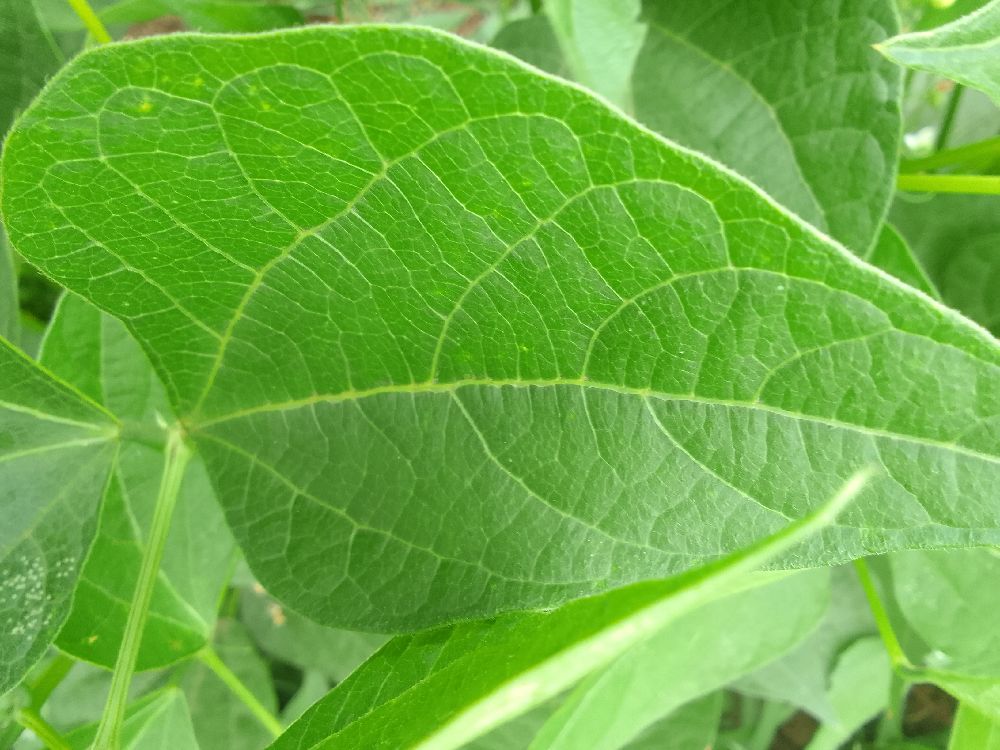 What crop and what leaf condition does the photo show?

common bean, healthy
